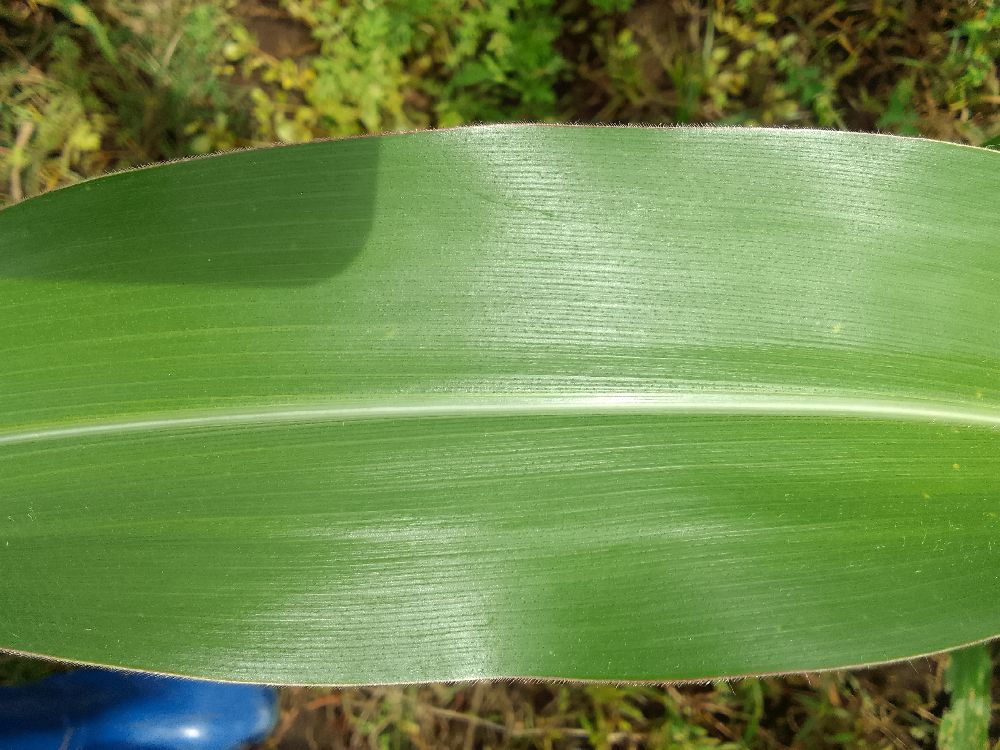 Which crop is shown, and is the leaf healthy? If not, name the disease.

maize, healthy
